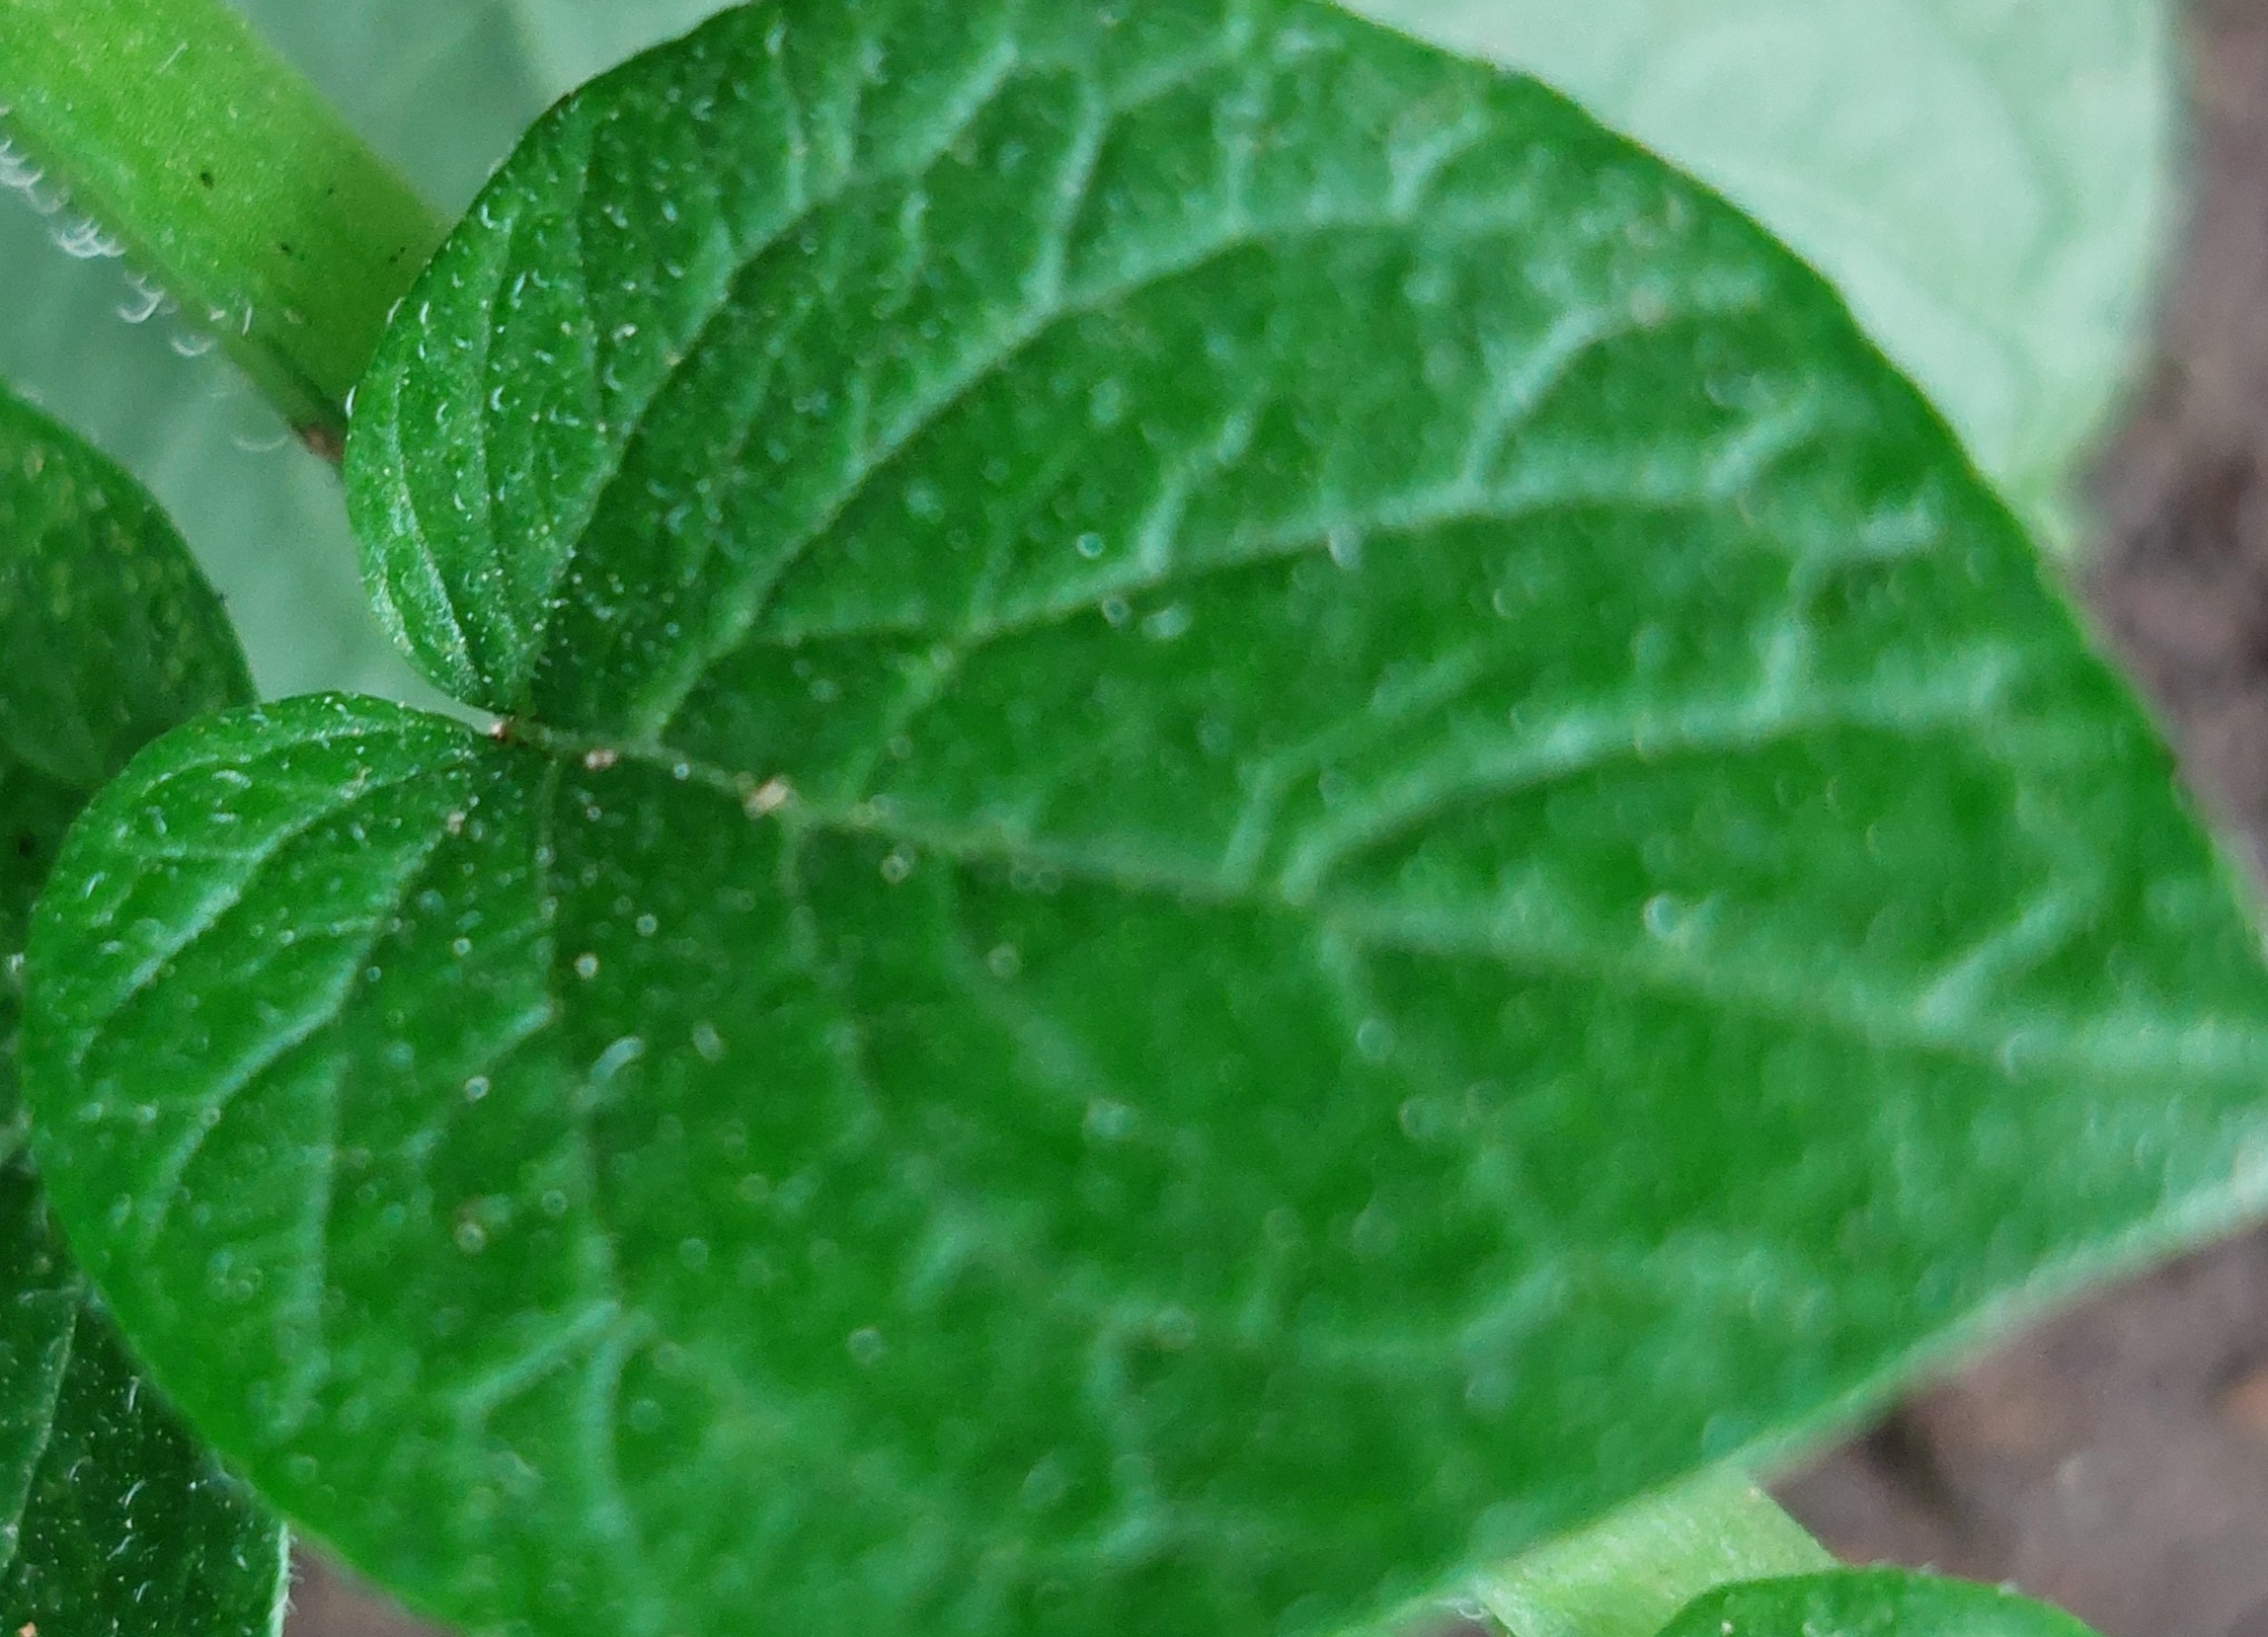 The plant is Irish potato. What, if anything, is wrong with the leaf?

healthy
